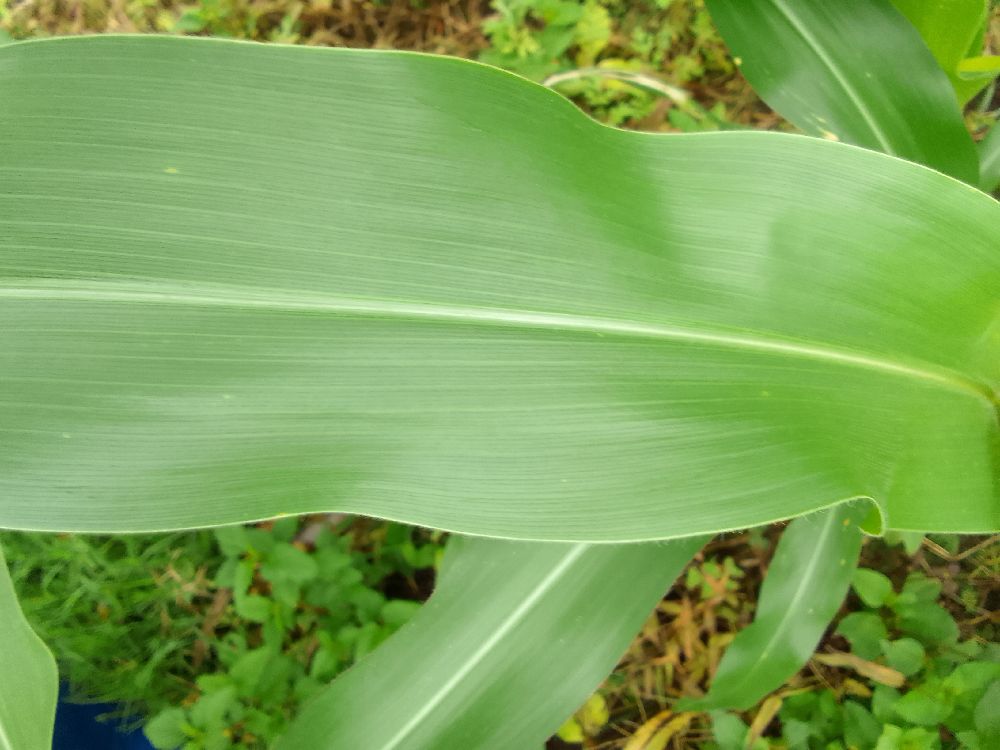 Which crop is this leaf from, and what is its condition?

maize, healthy
